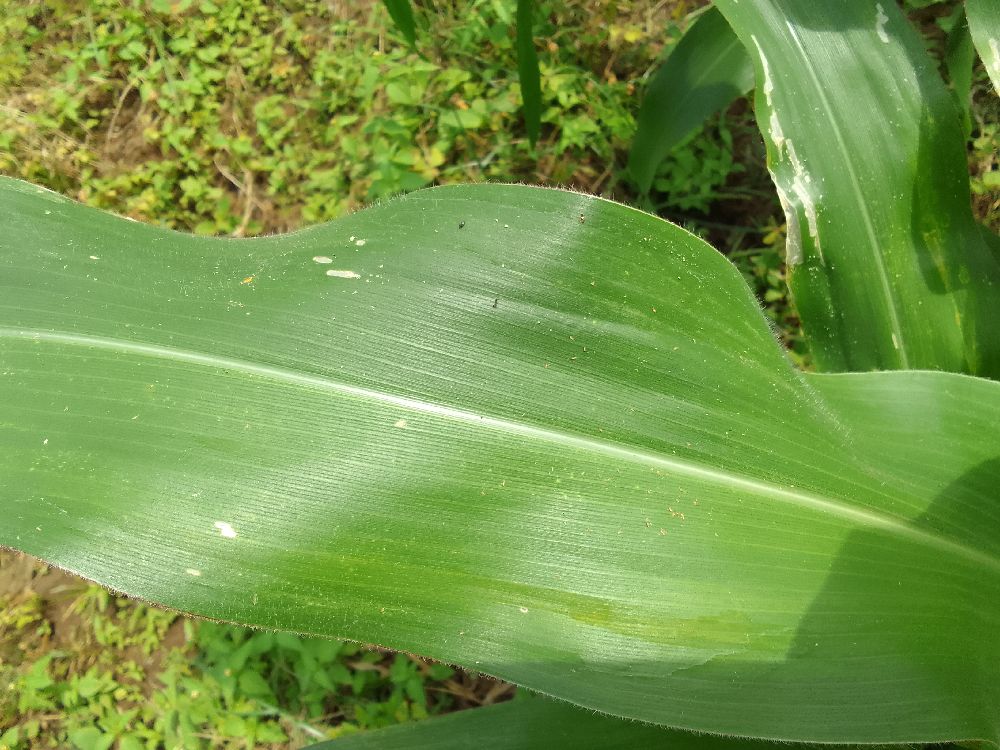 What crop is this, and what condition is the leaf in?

maize, healthy
